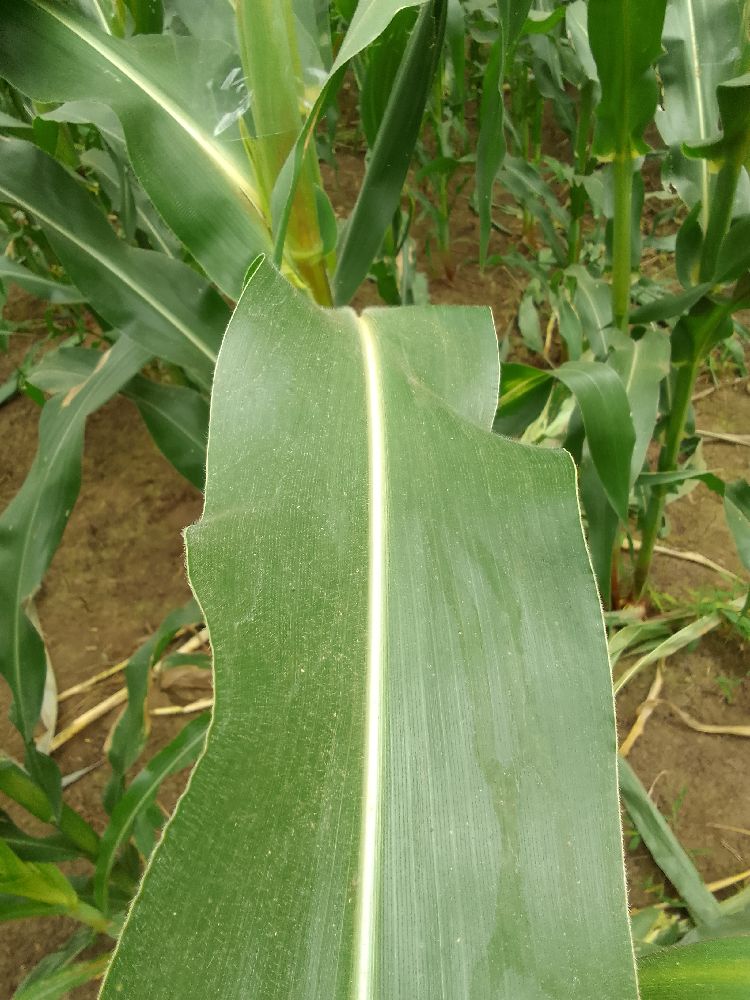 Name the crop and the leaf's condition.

maize, healthy
